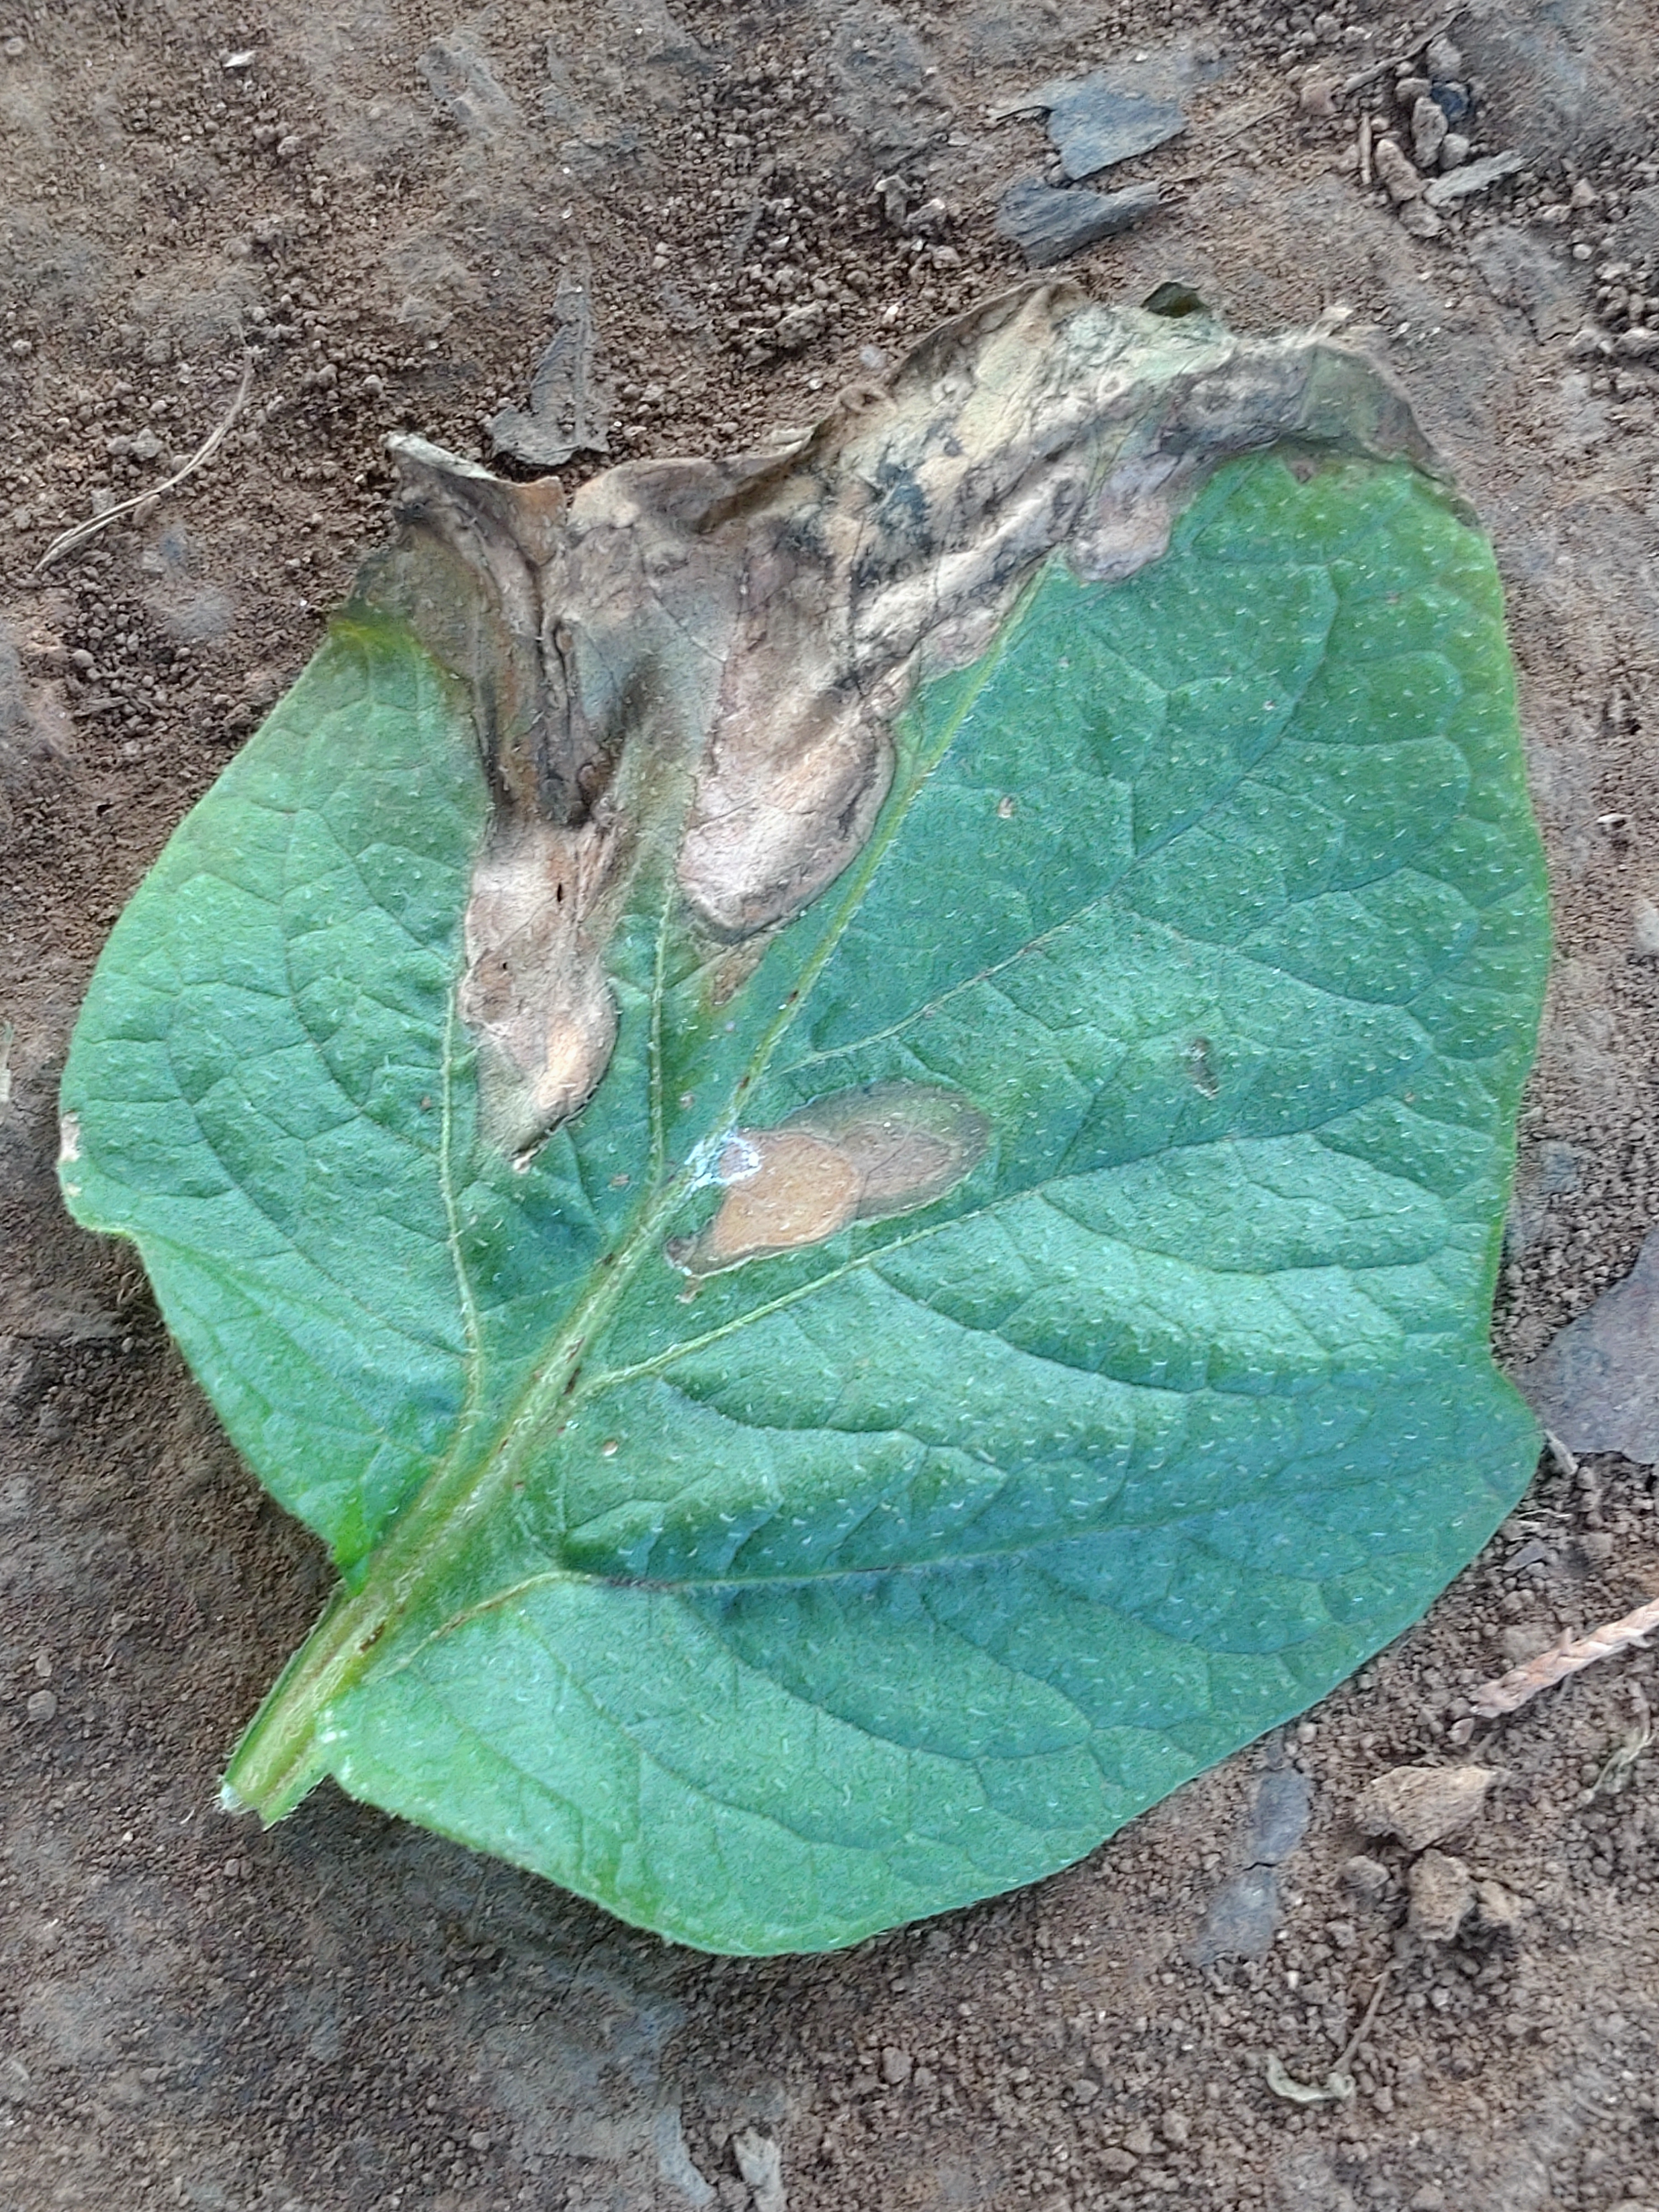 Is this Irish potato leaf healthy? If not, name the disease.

early blight
